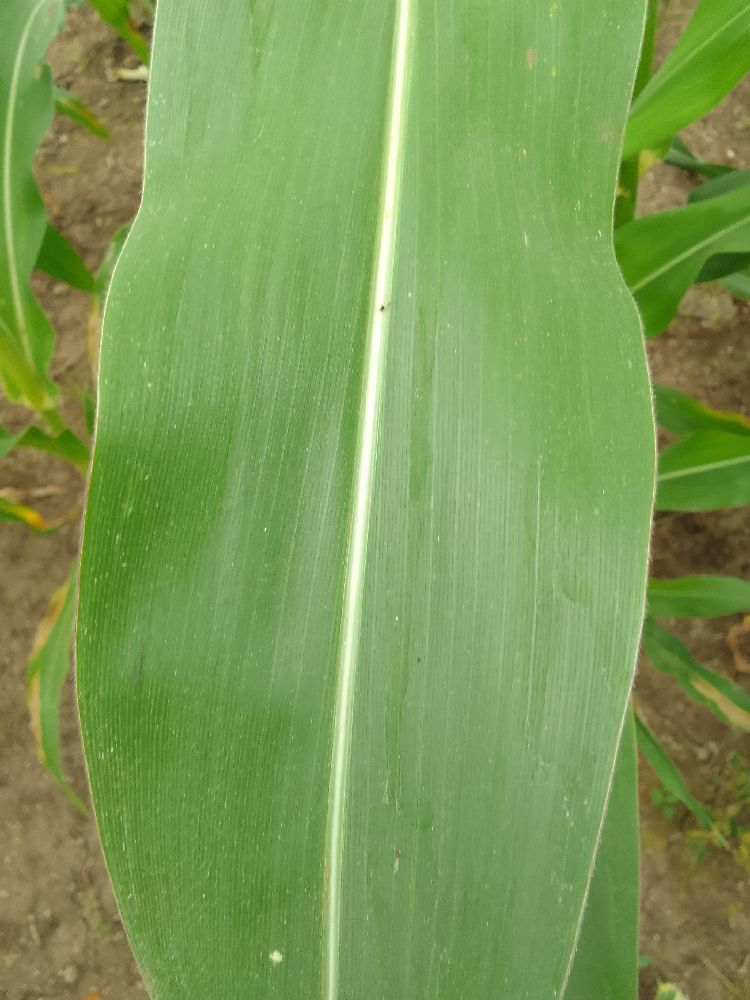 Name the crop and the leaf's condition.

maize, healthy
